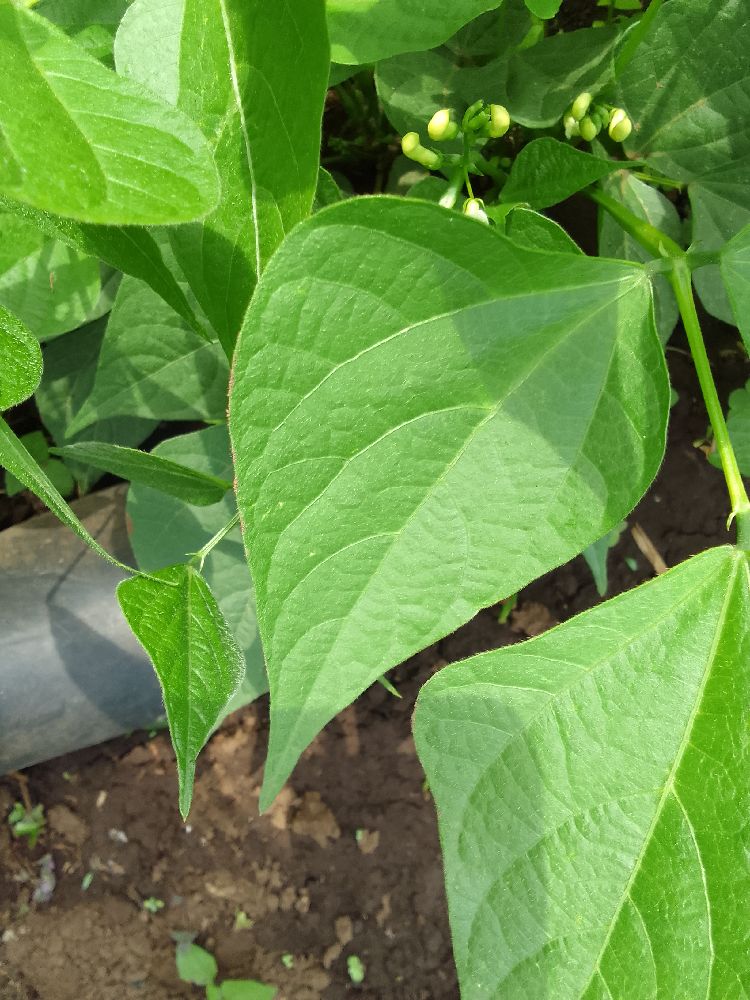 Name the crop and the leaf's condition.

common bean, healthy
